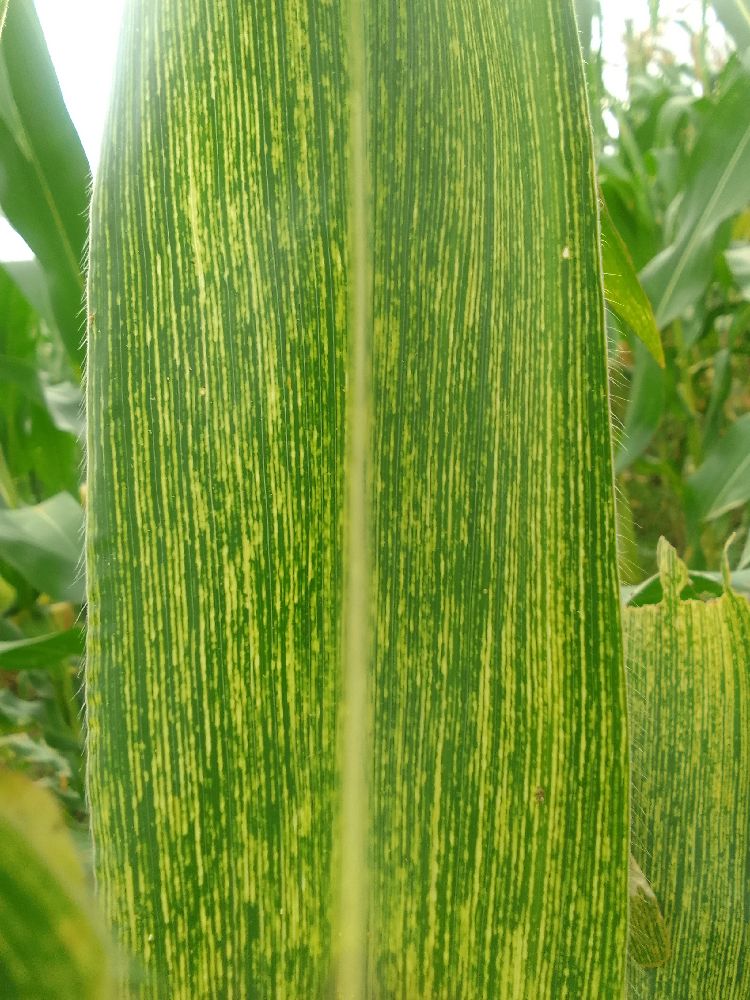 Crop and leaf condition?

maize, maize streak virus
